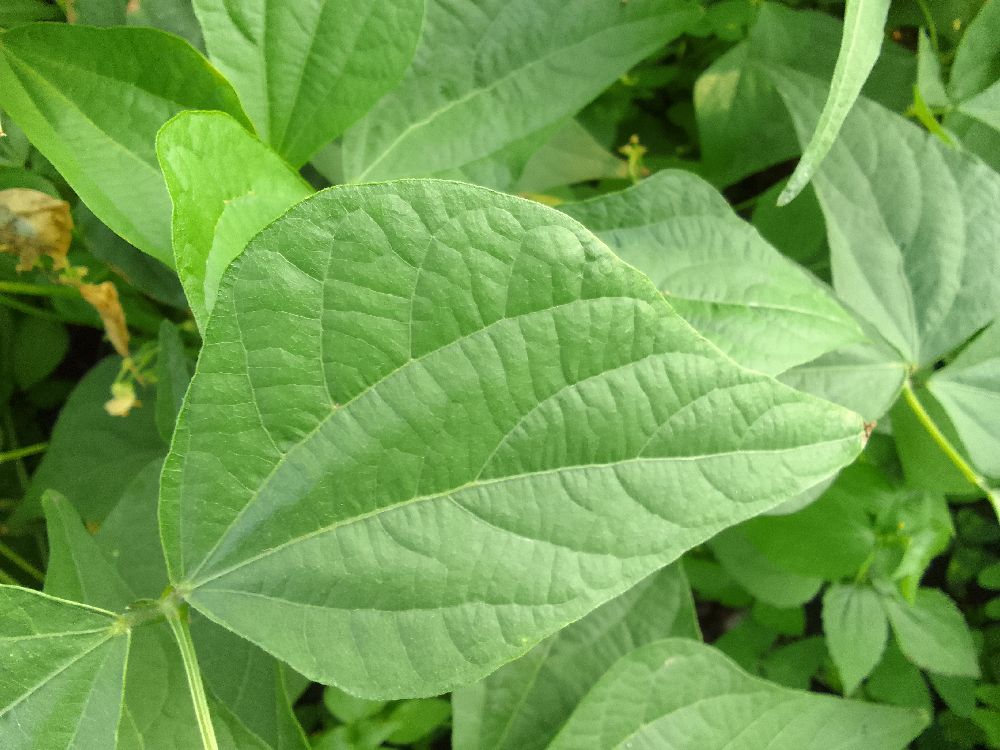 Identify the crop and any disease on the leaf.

common bean, healthy
